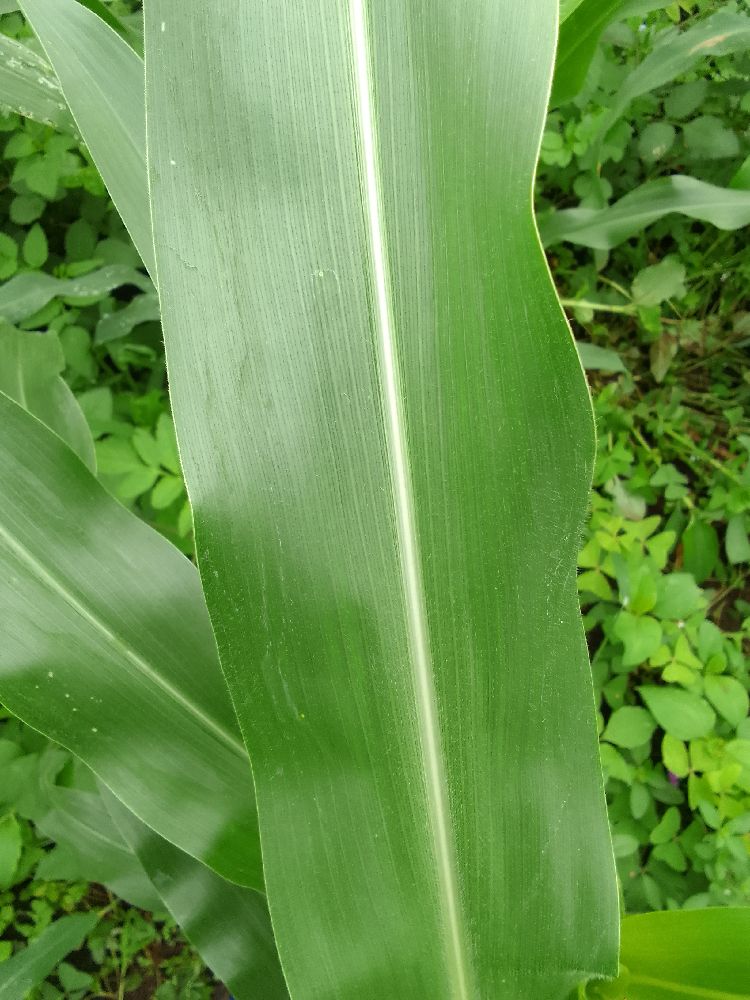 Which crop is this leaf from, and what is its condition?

maize, healthy
